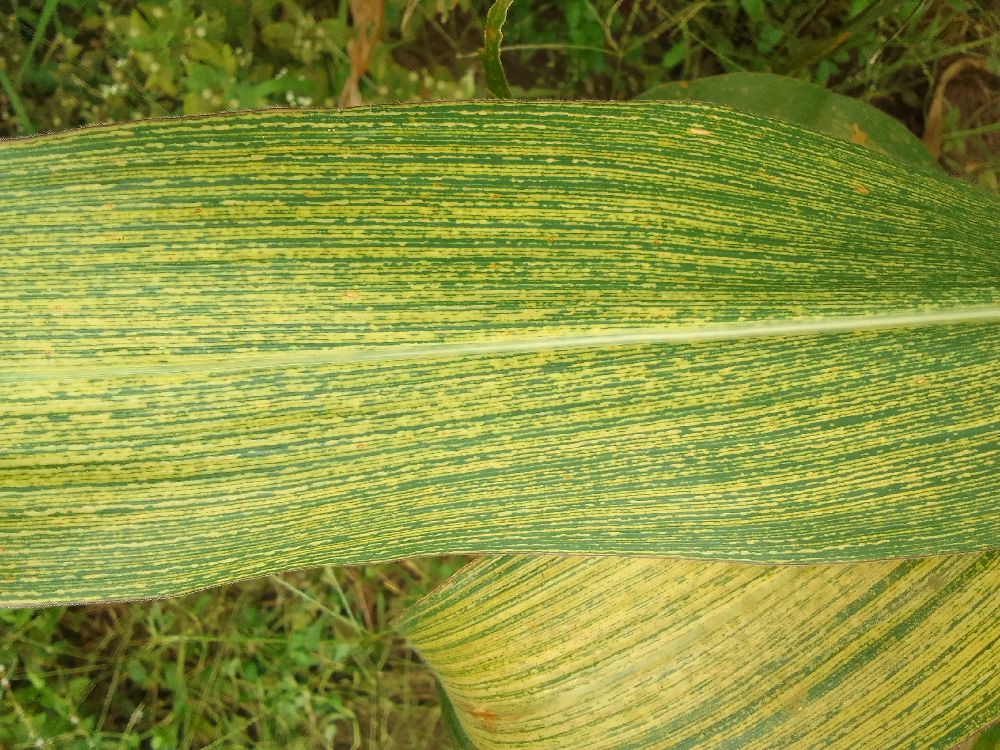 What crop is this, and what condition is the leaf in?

maize, maize streak virus
